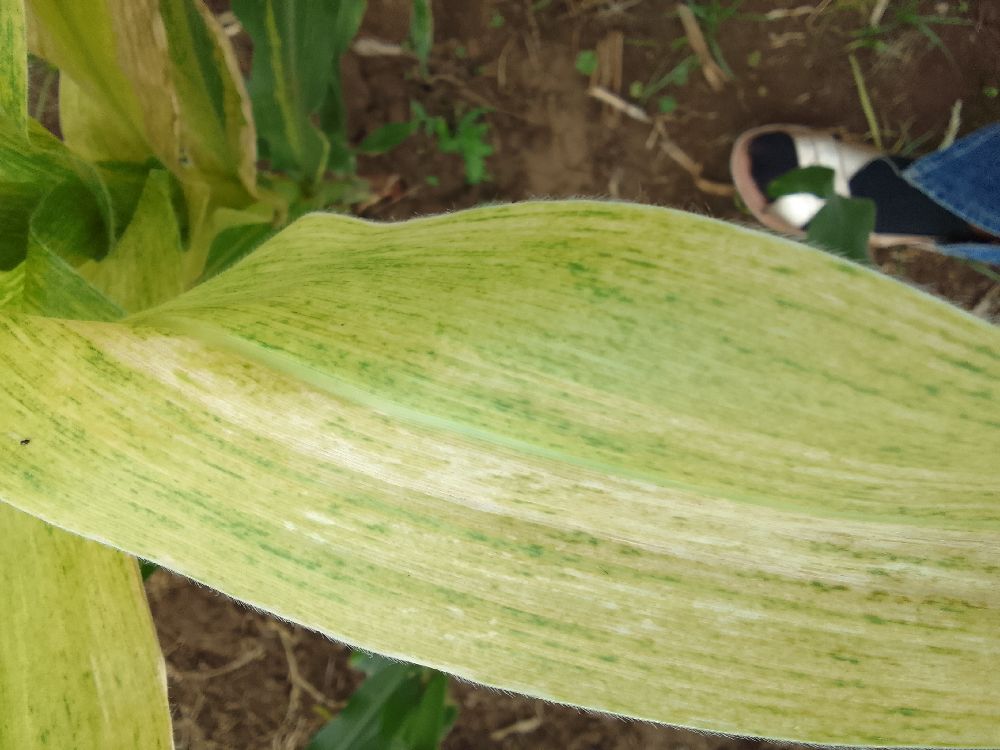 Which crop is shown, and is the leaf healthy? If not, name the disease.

maize, maize lethal necrosis
